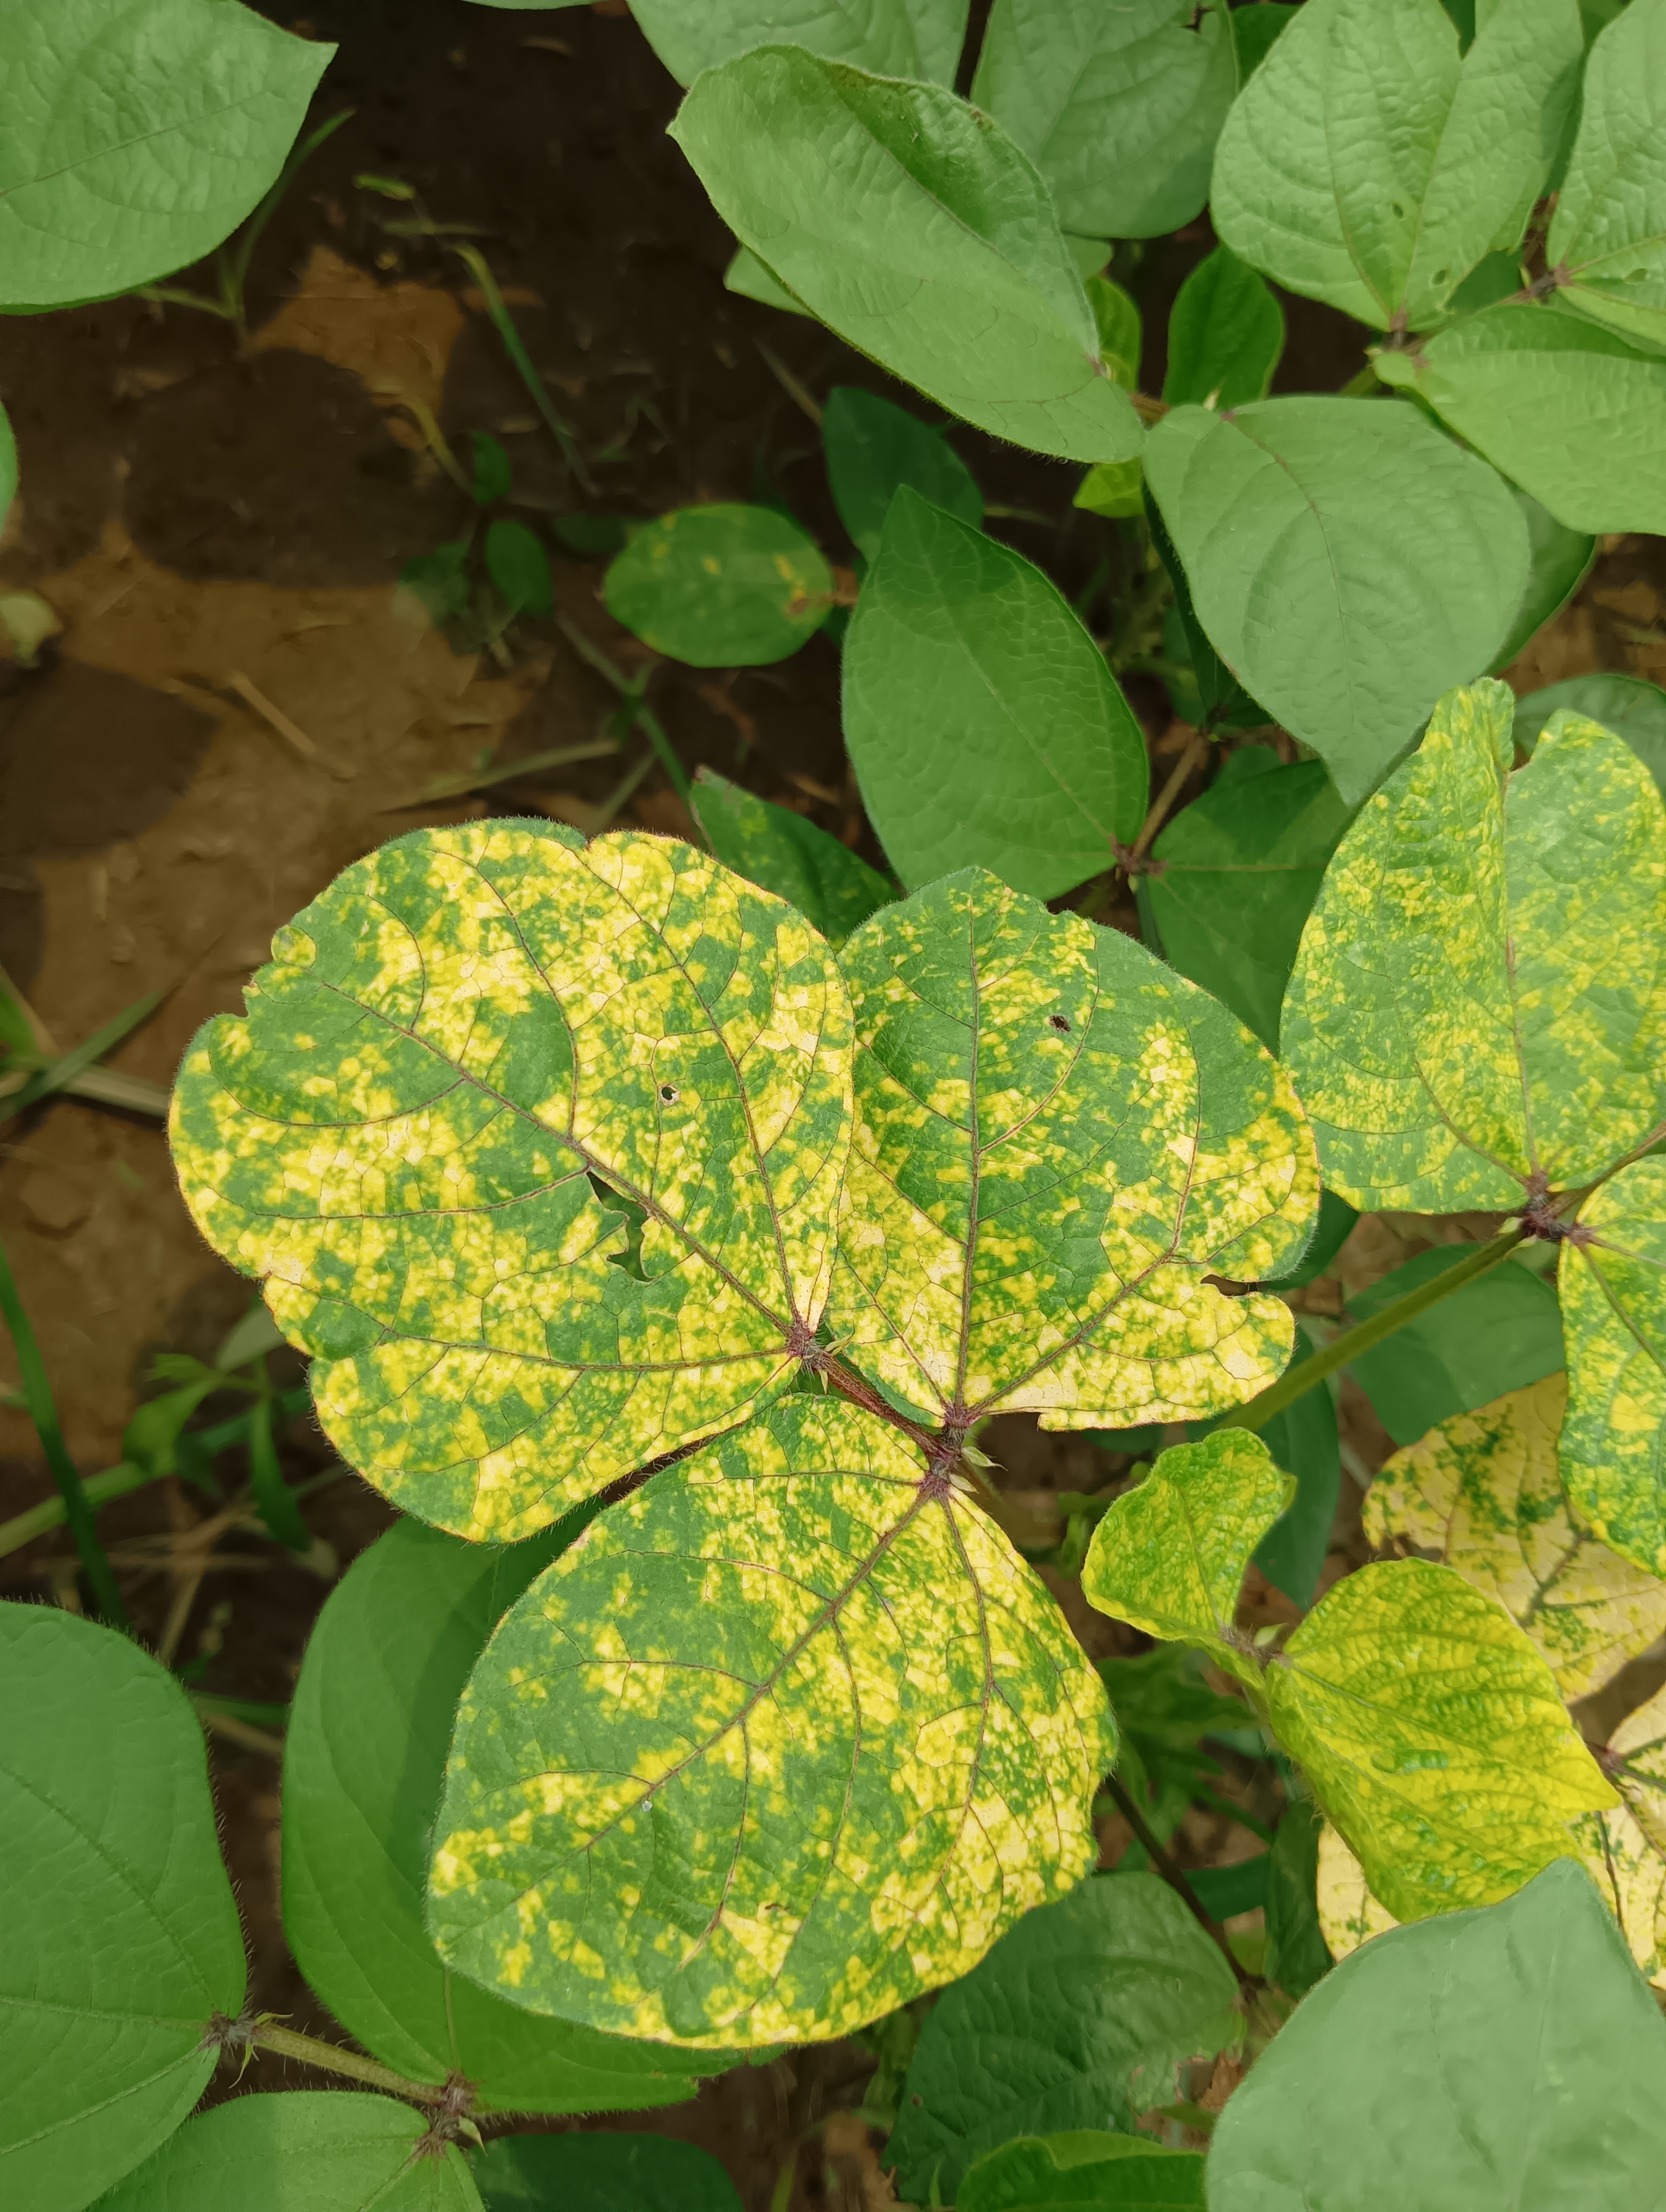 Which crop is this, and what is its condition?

mungbean, yellow mosaic
